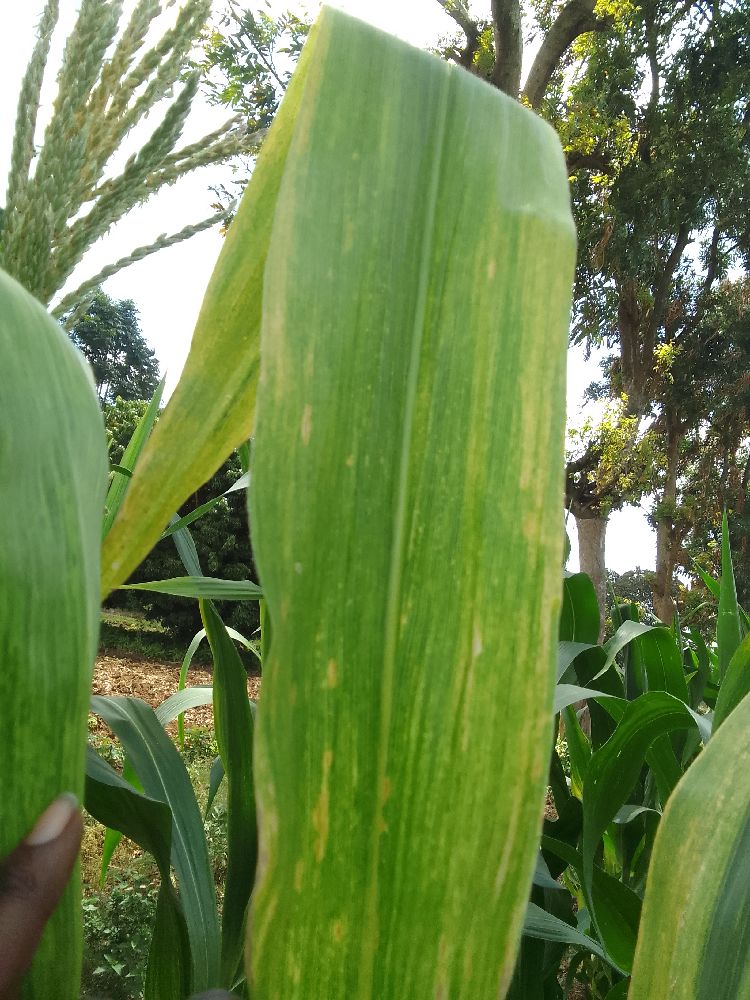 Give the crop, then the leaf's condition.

maize, maize lethal necrosis
